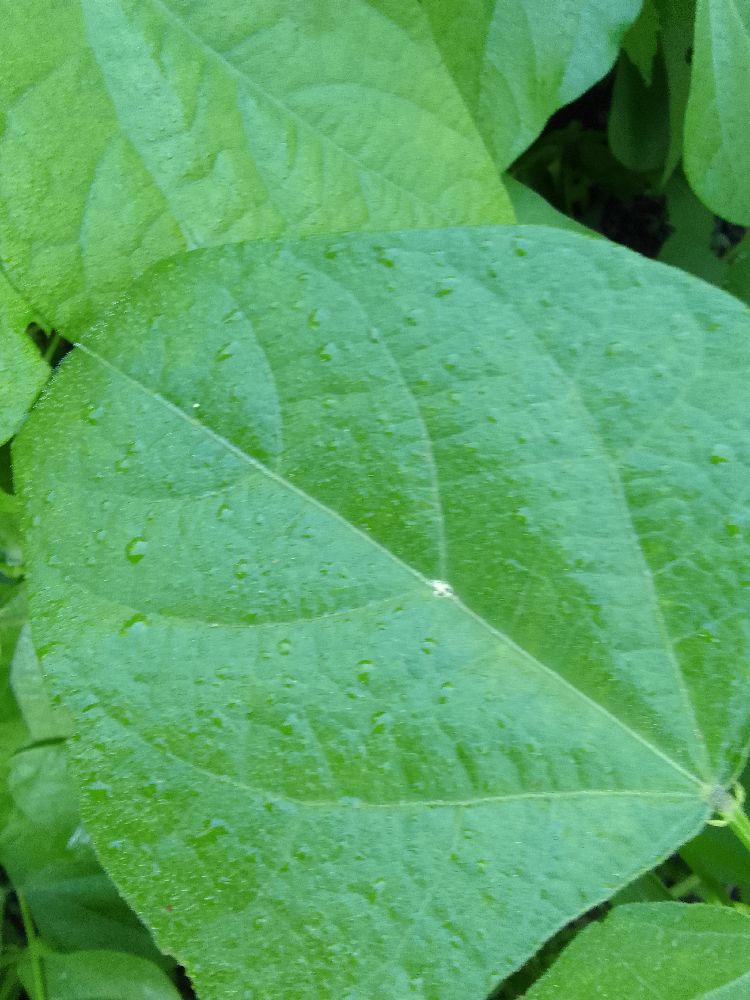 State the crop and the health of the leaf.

common bean, healthy
